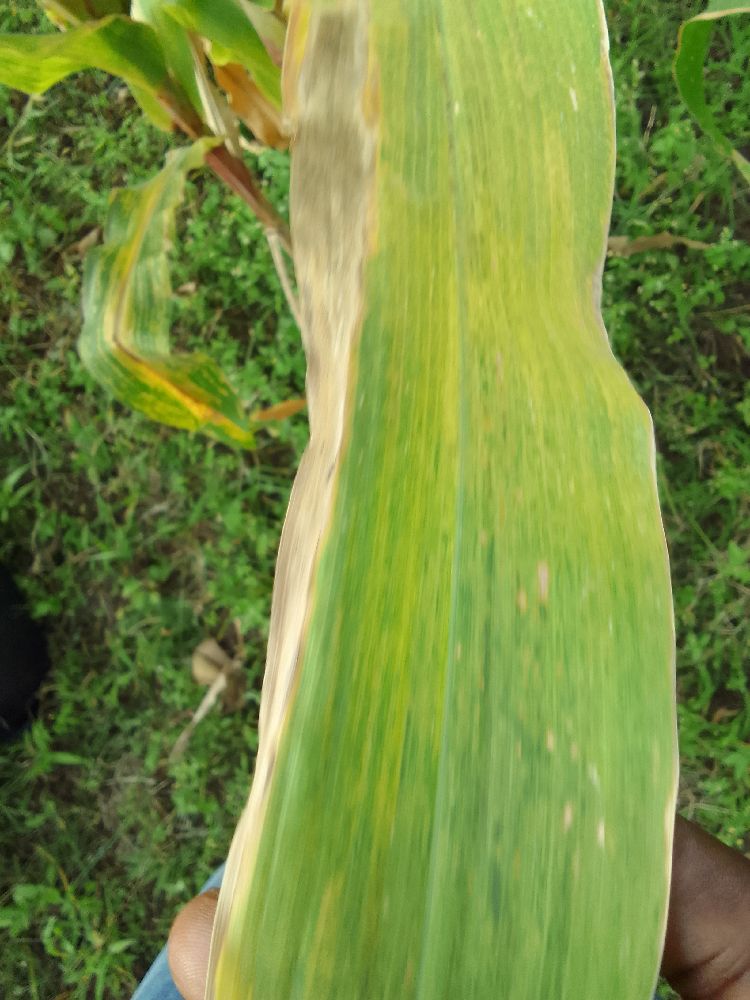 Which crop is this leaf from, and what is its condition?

maize, maize lethal necrosis
